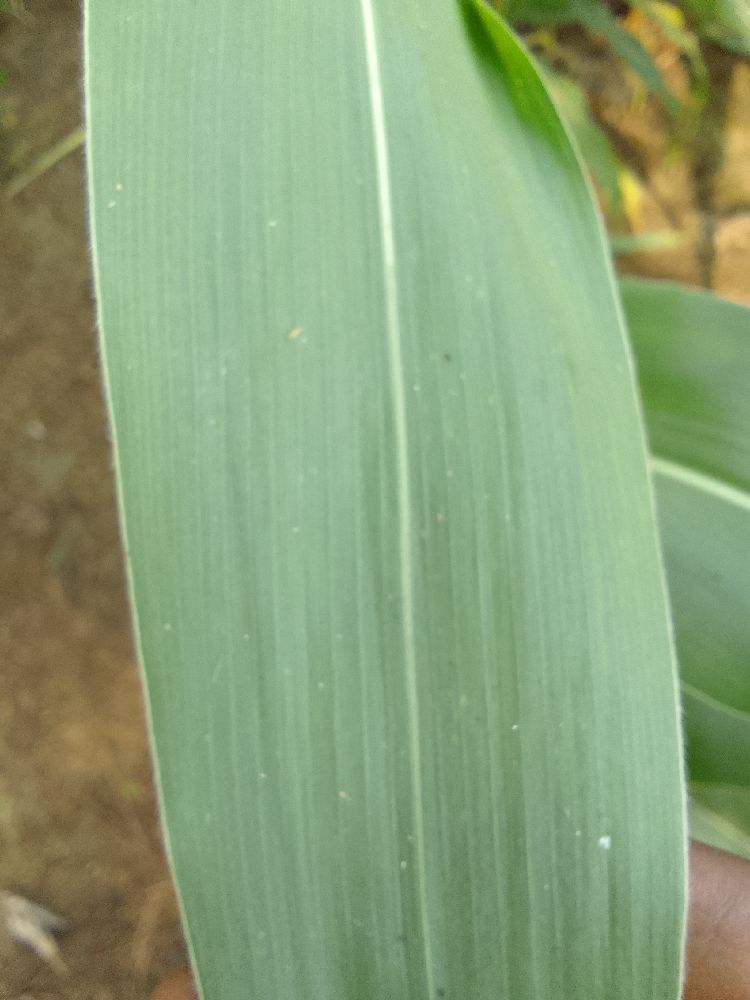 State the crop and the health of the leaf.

maize, healthy
